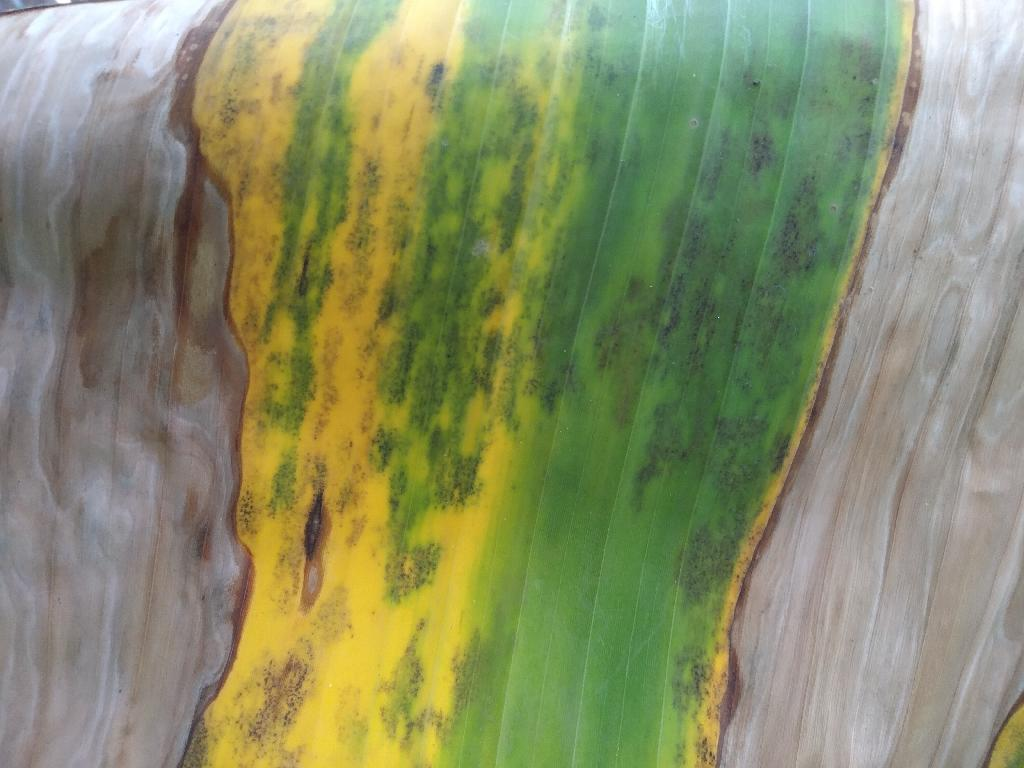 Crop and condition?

banana, black sigatoka
